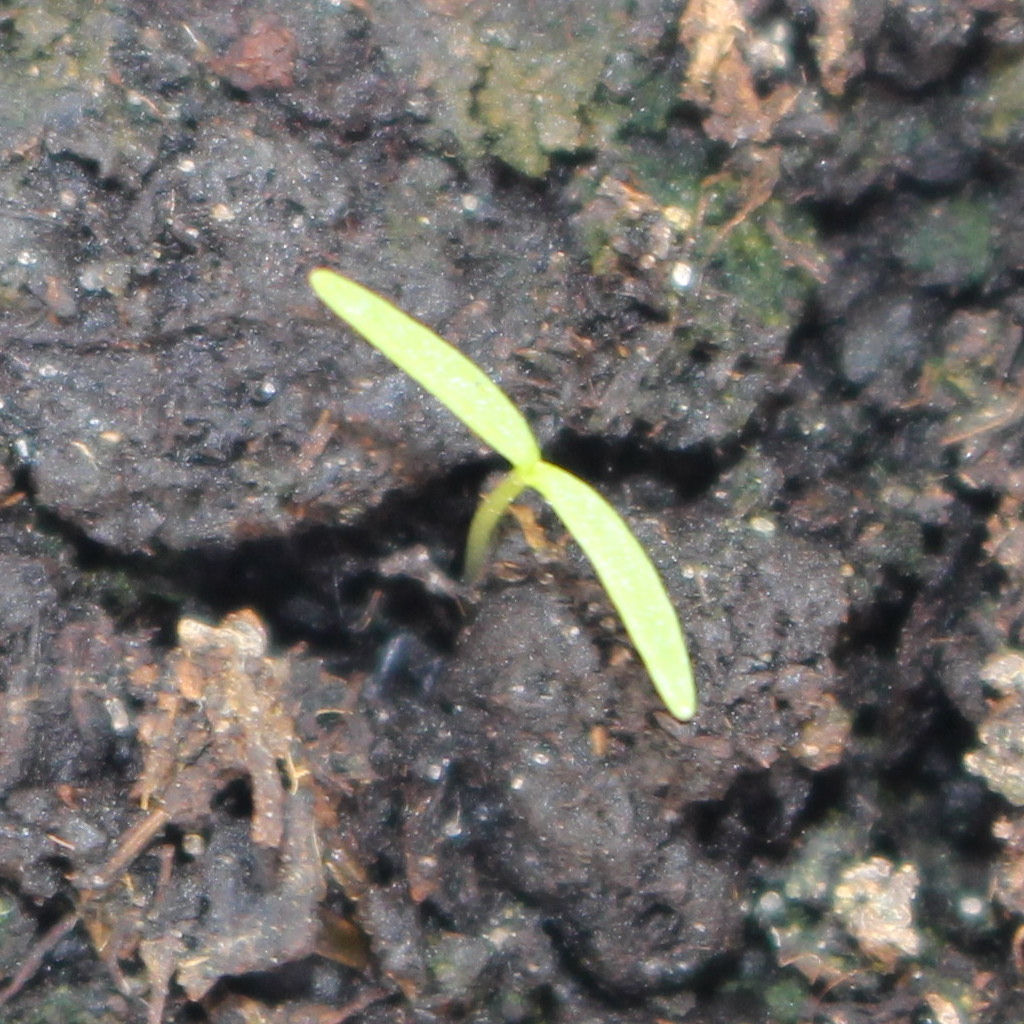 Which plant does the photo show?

Papaver rhoeas
